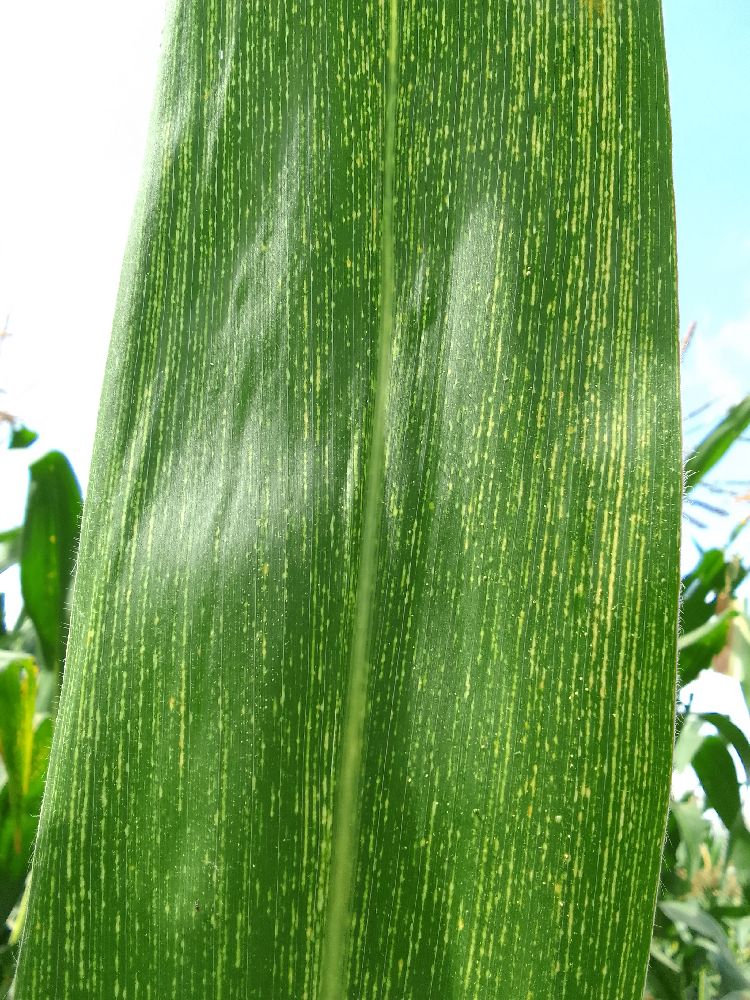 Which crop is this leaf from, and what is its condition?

maize, maize streak virus
